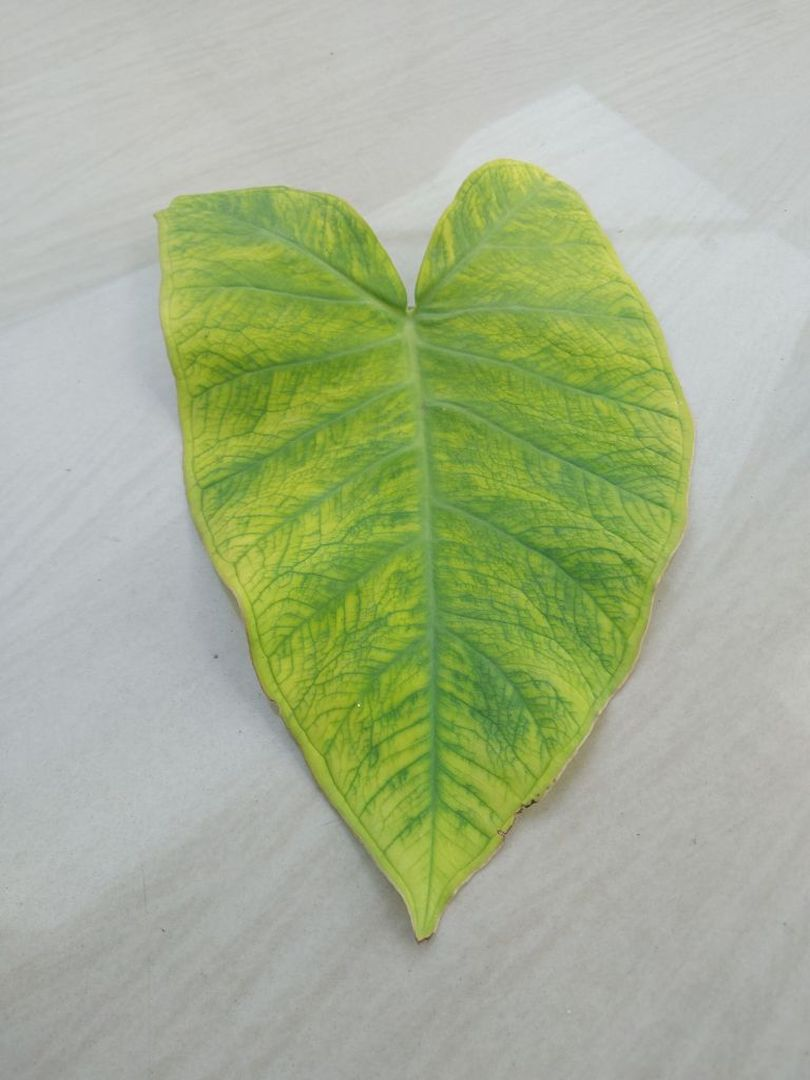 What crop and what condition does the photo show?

taro, mosaic
